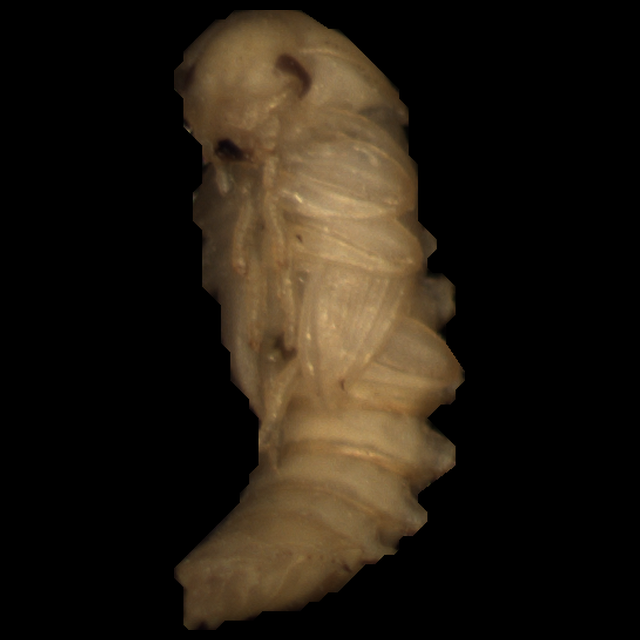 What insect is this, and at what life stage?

mealworm pupa
